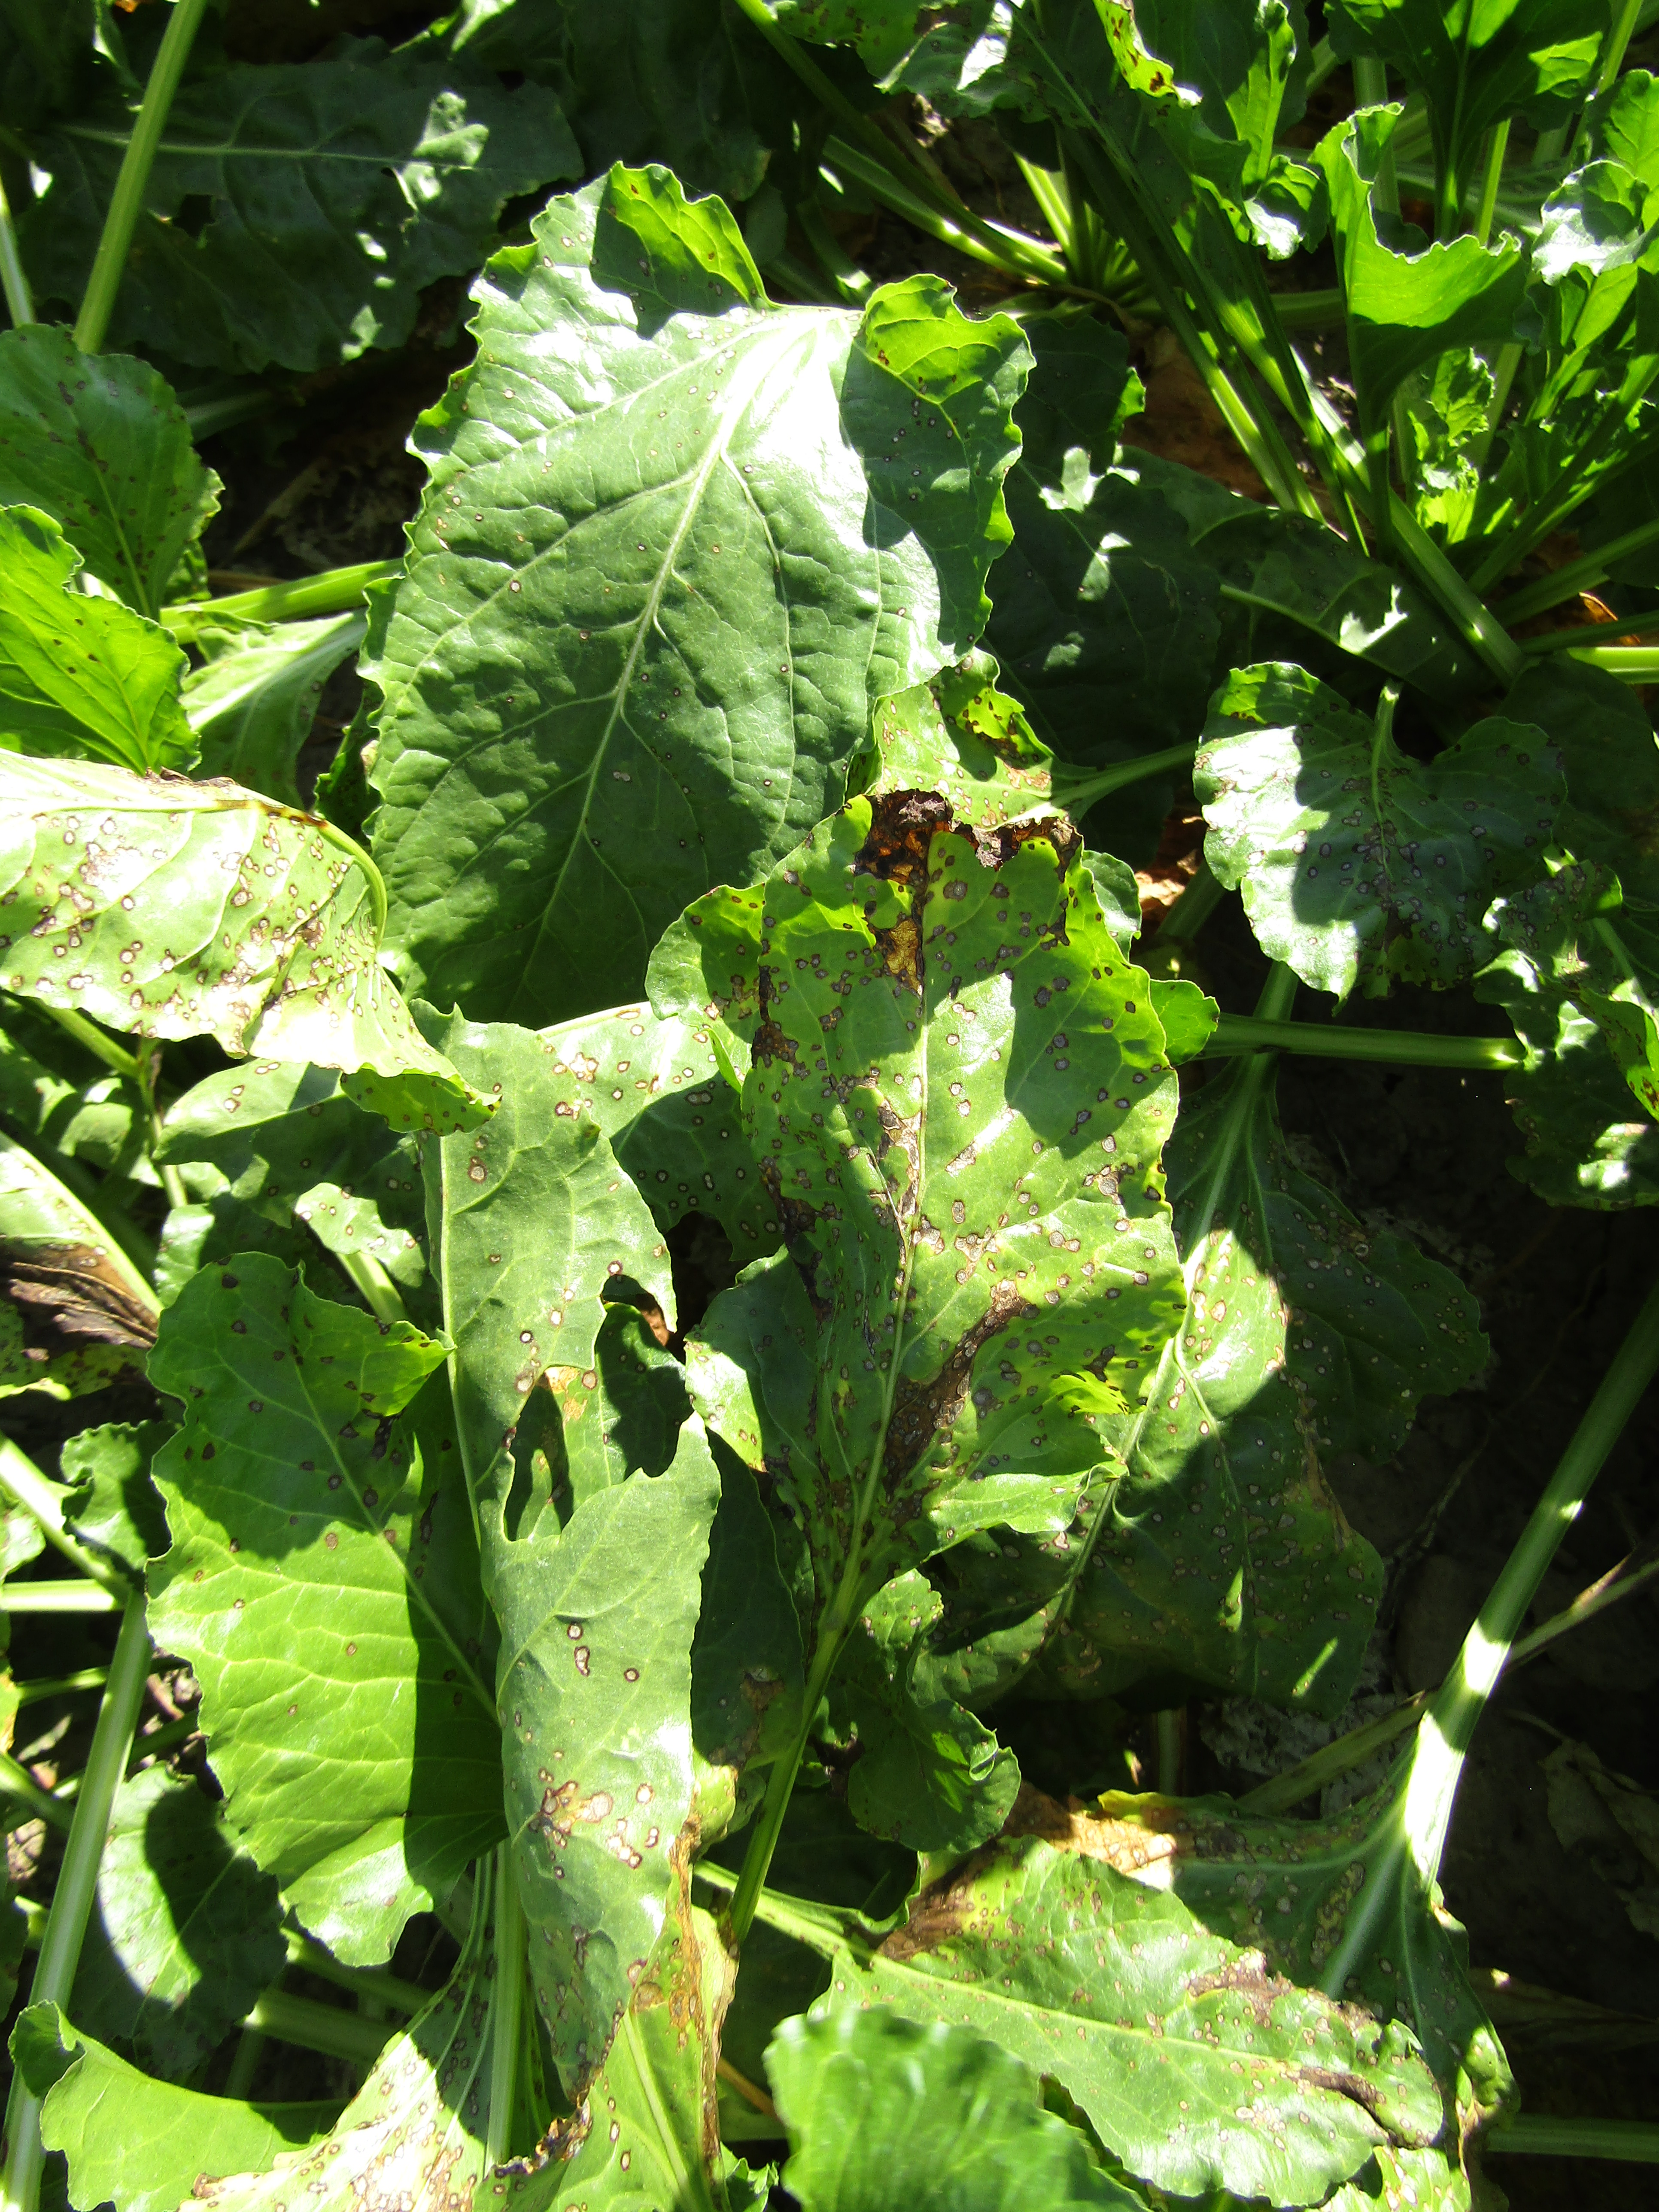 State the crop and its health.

beet, cercospora
